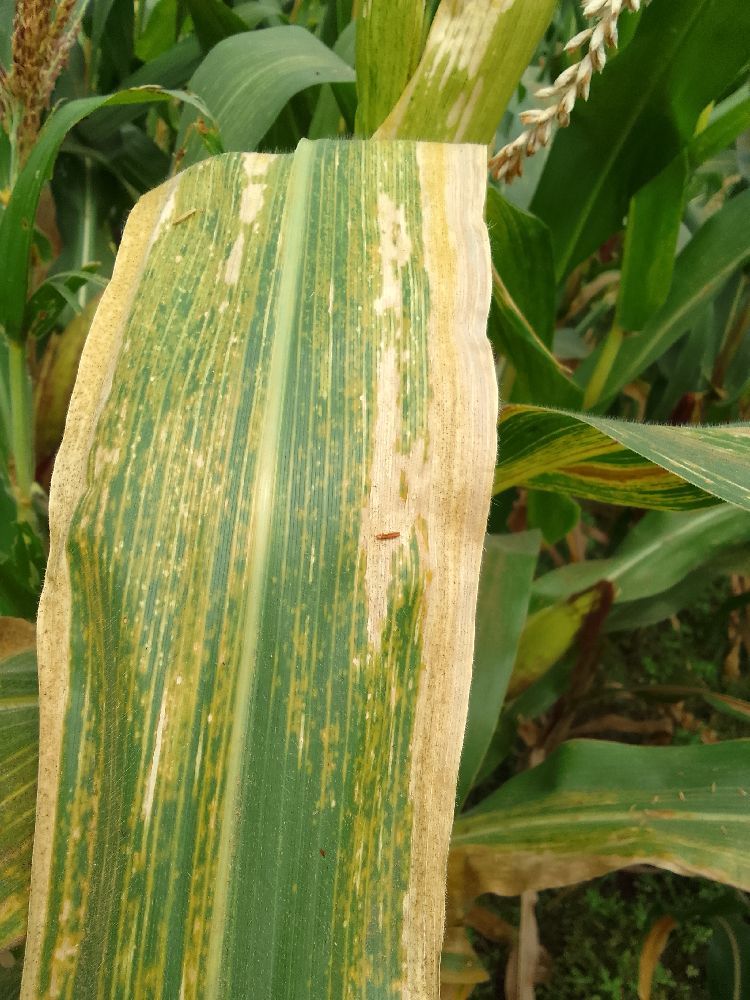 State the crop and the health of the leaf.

maize, maize lethal necrosis
